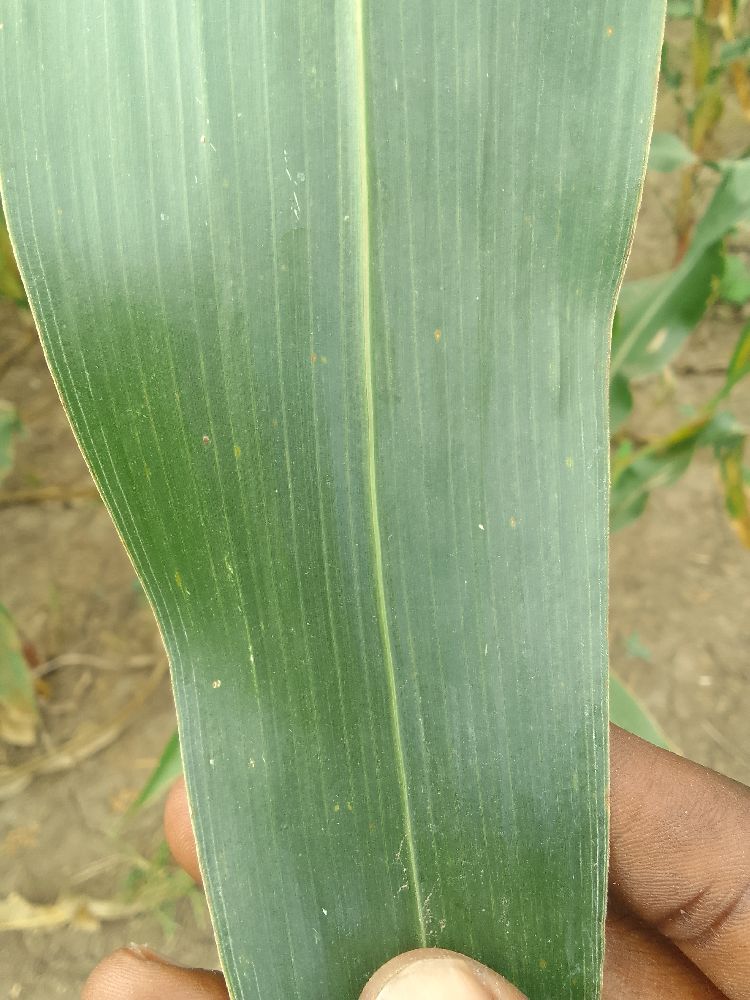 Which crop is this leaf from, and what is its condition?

maize, healthy
